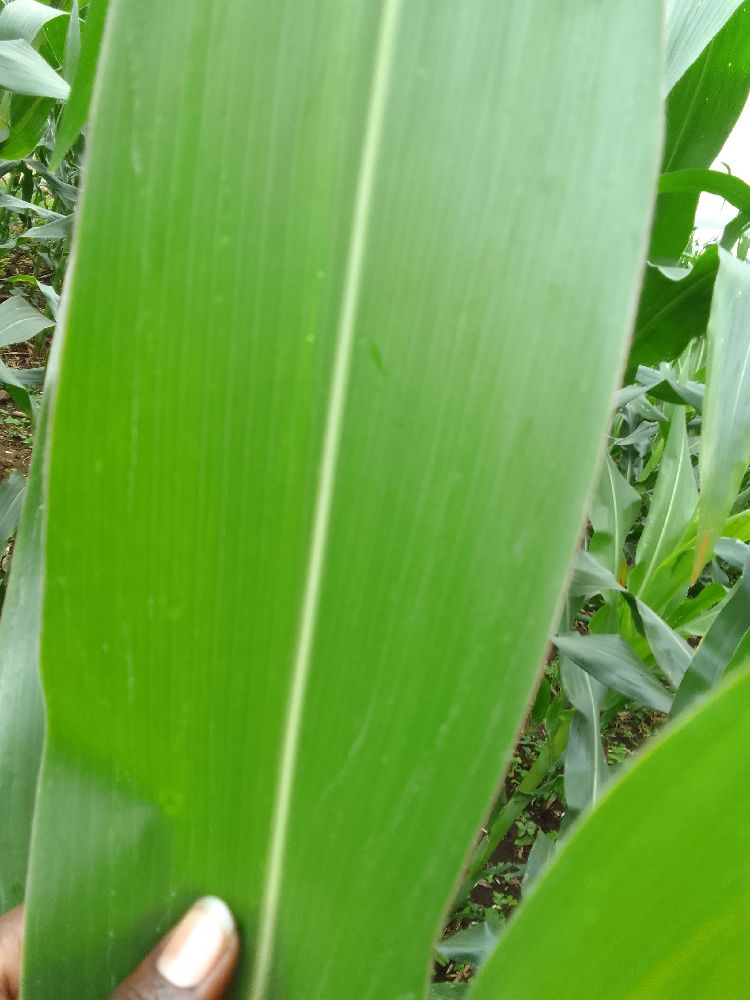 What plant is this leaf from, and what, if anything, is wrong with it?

maize, healthy
